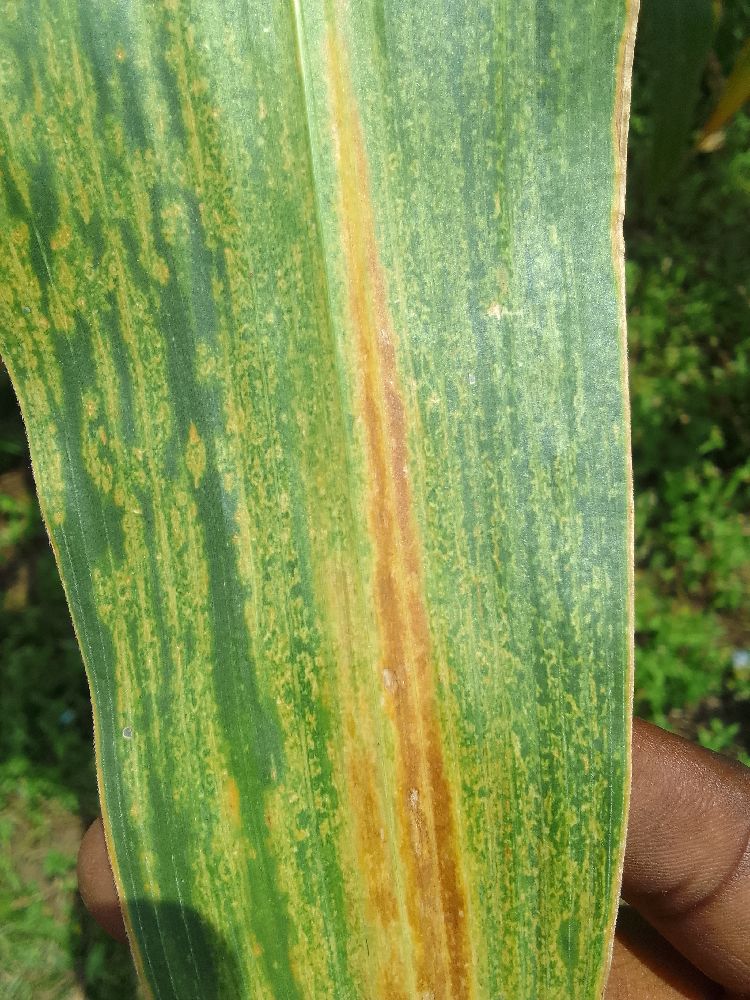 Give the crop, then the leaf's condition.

maize, maize lethal necrosis
